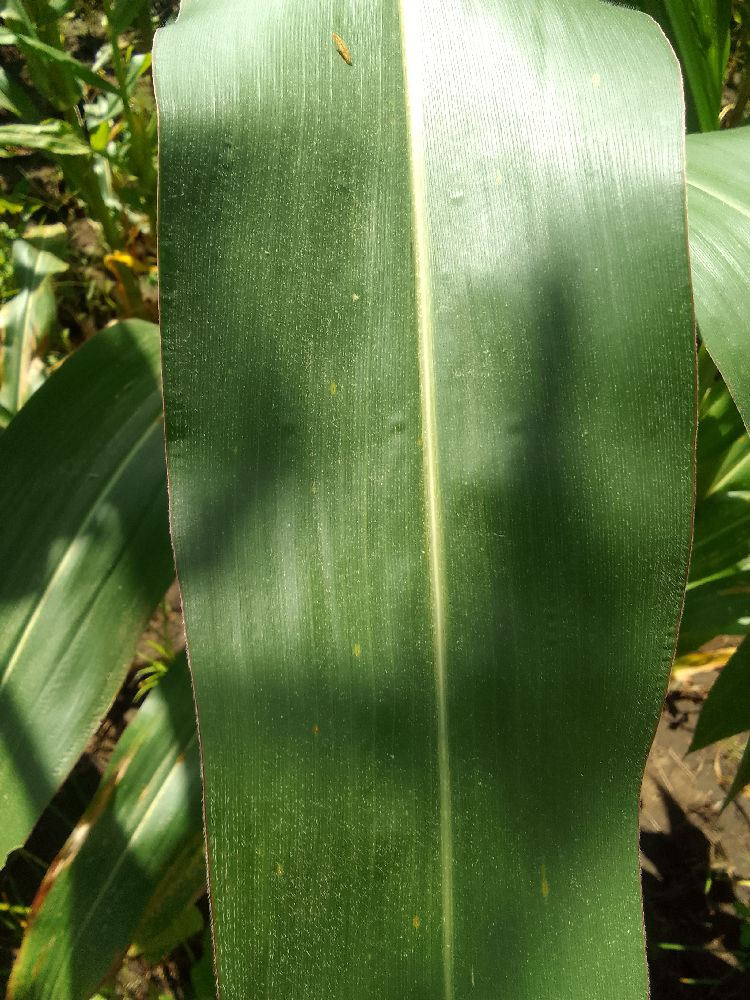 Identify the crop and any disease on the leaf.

maize, healthy
